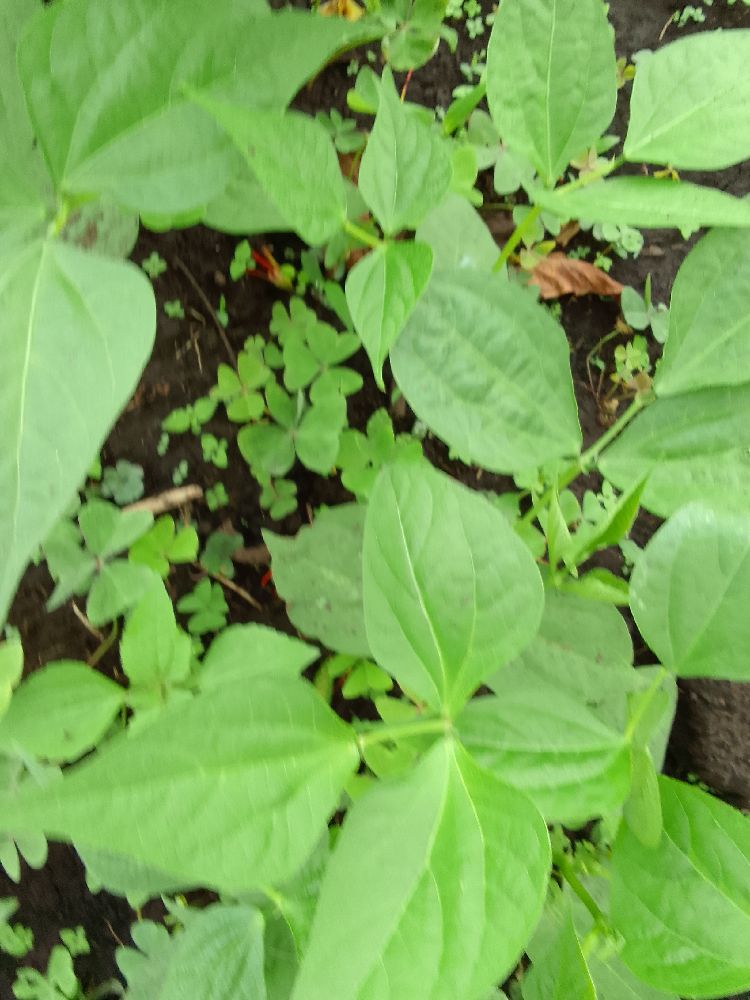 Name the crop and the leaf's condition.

common bean, healthy
